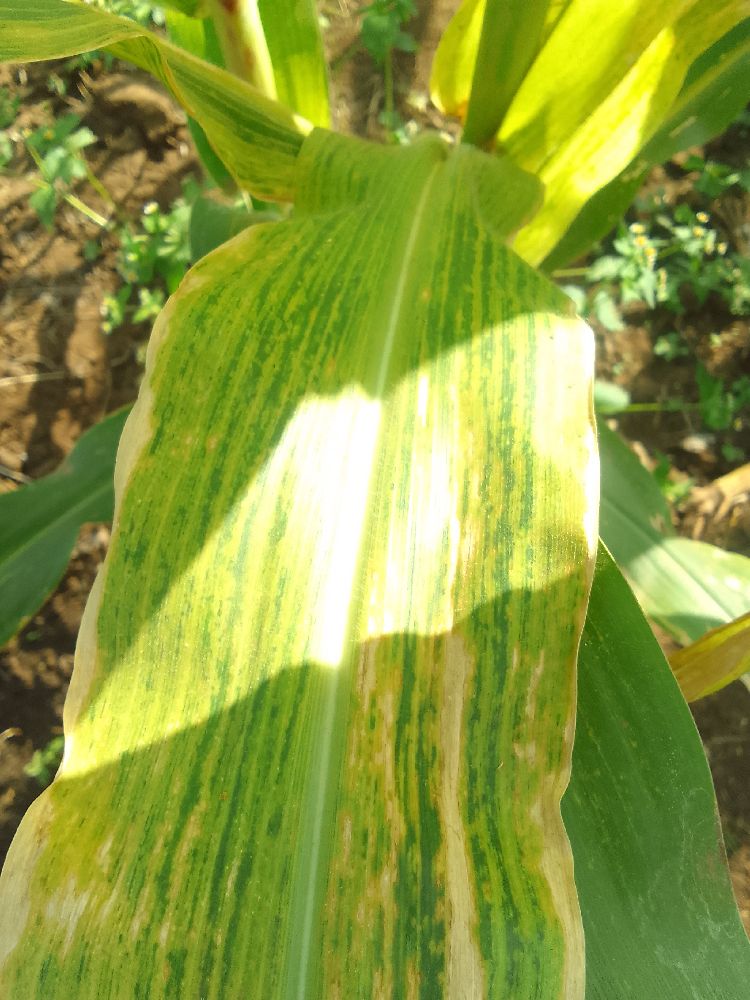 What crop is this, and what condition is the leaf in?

maize, maize lethal necrosis
